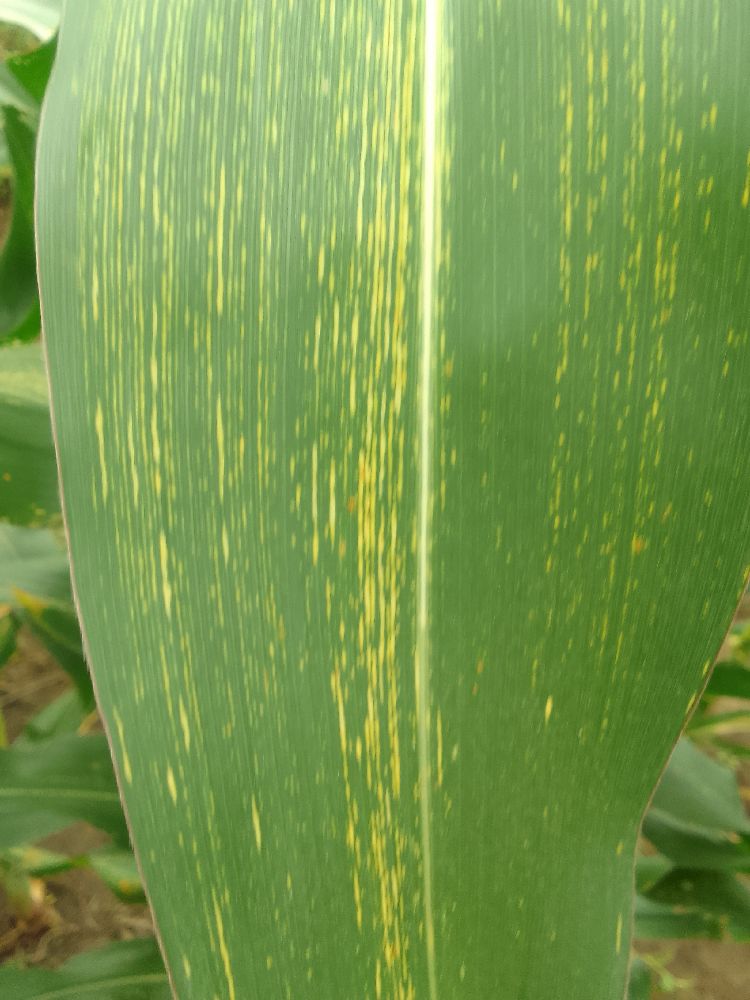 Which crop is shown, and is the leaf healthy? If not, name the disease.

maize, maize streak virus
